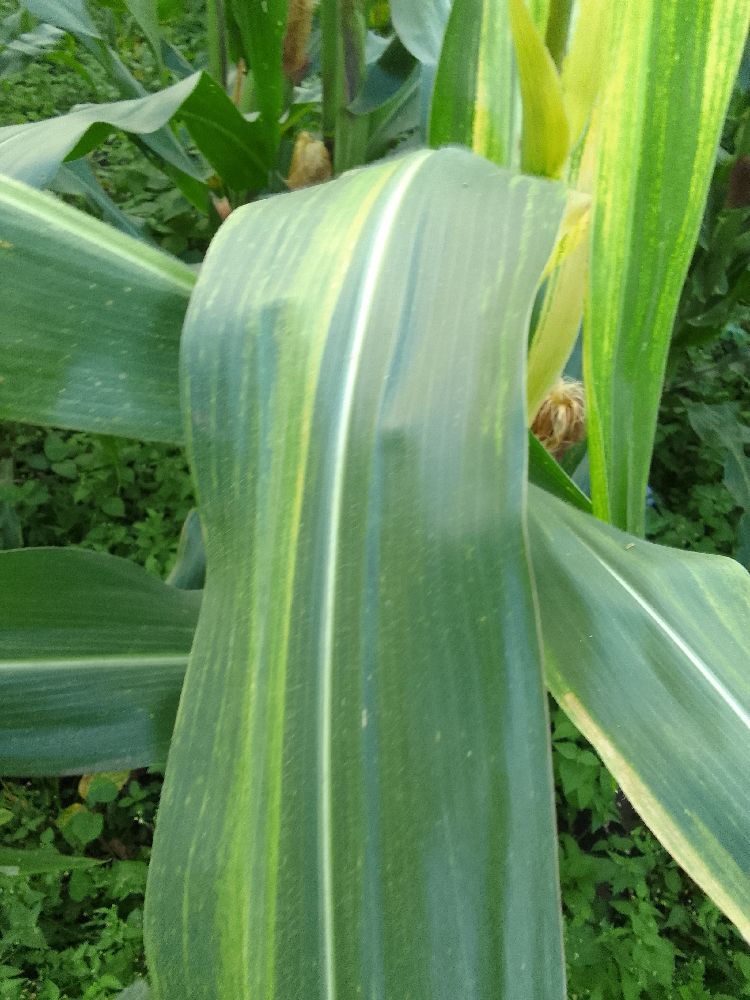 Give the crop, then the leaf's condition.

maize, maize lethal necrosis
